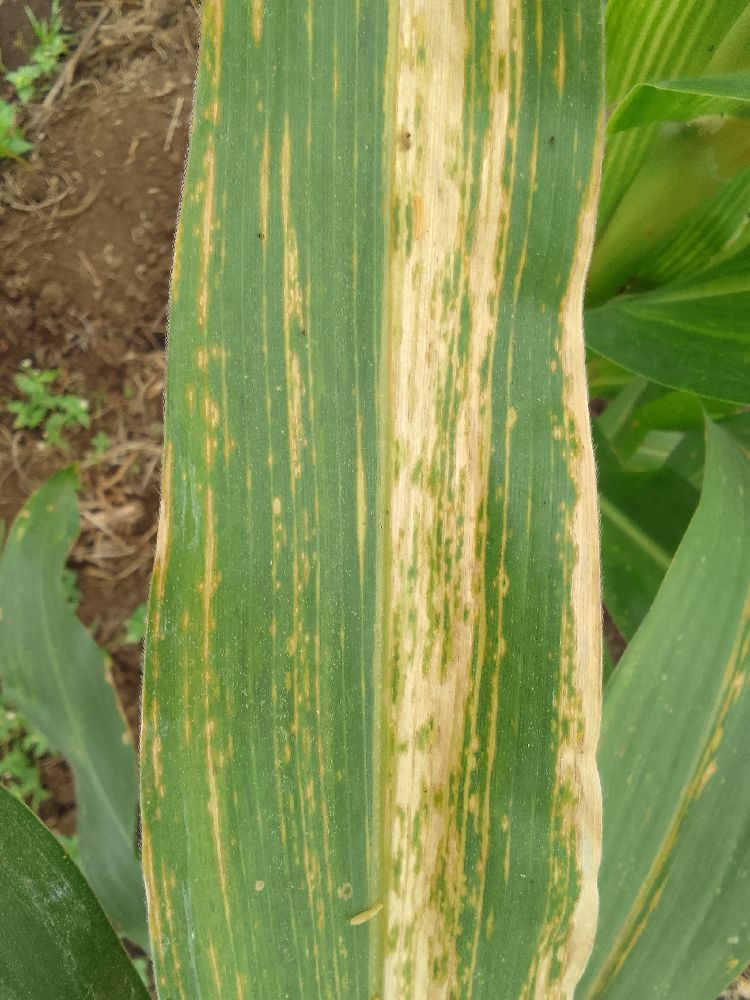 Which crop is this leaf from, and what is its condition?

maize, maize lethal necrosis
